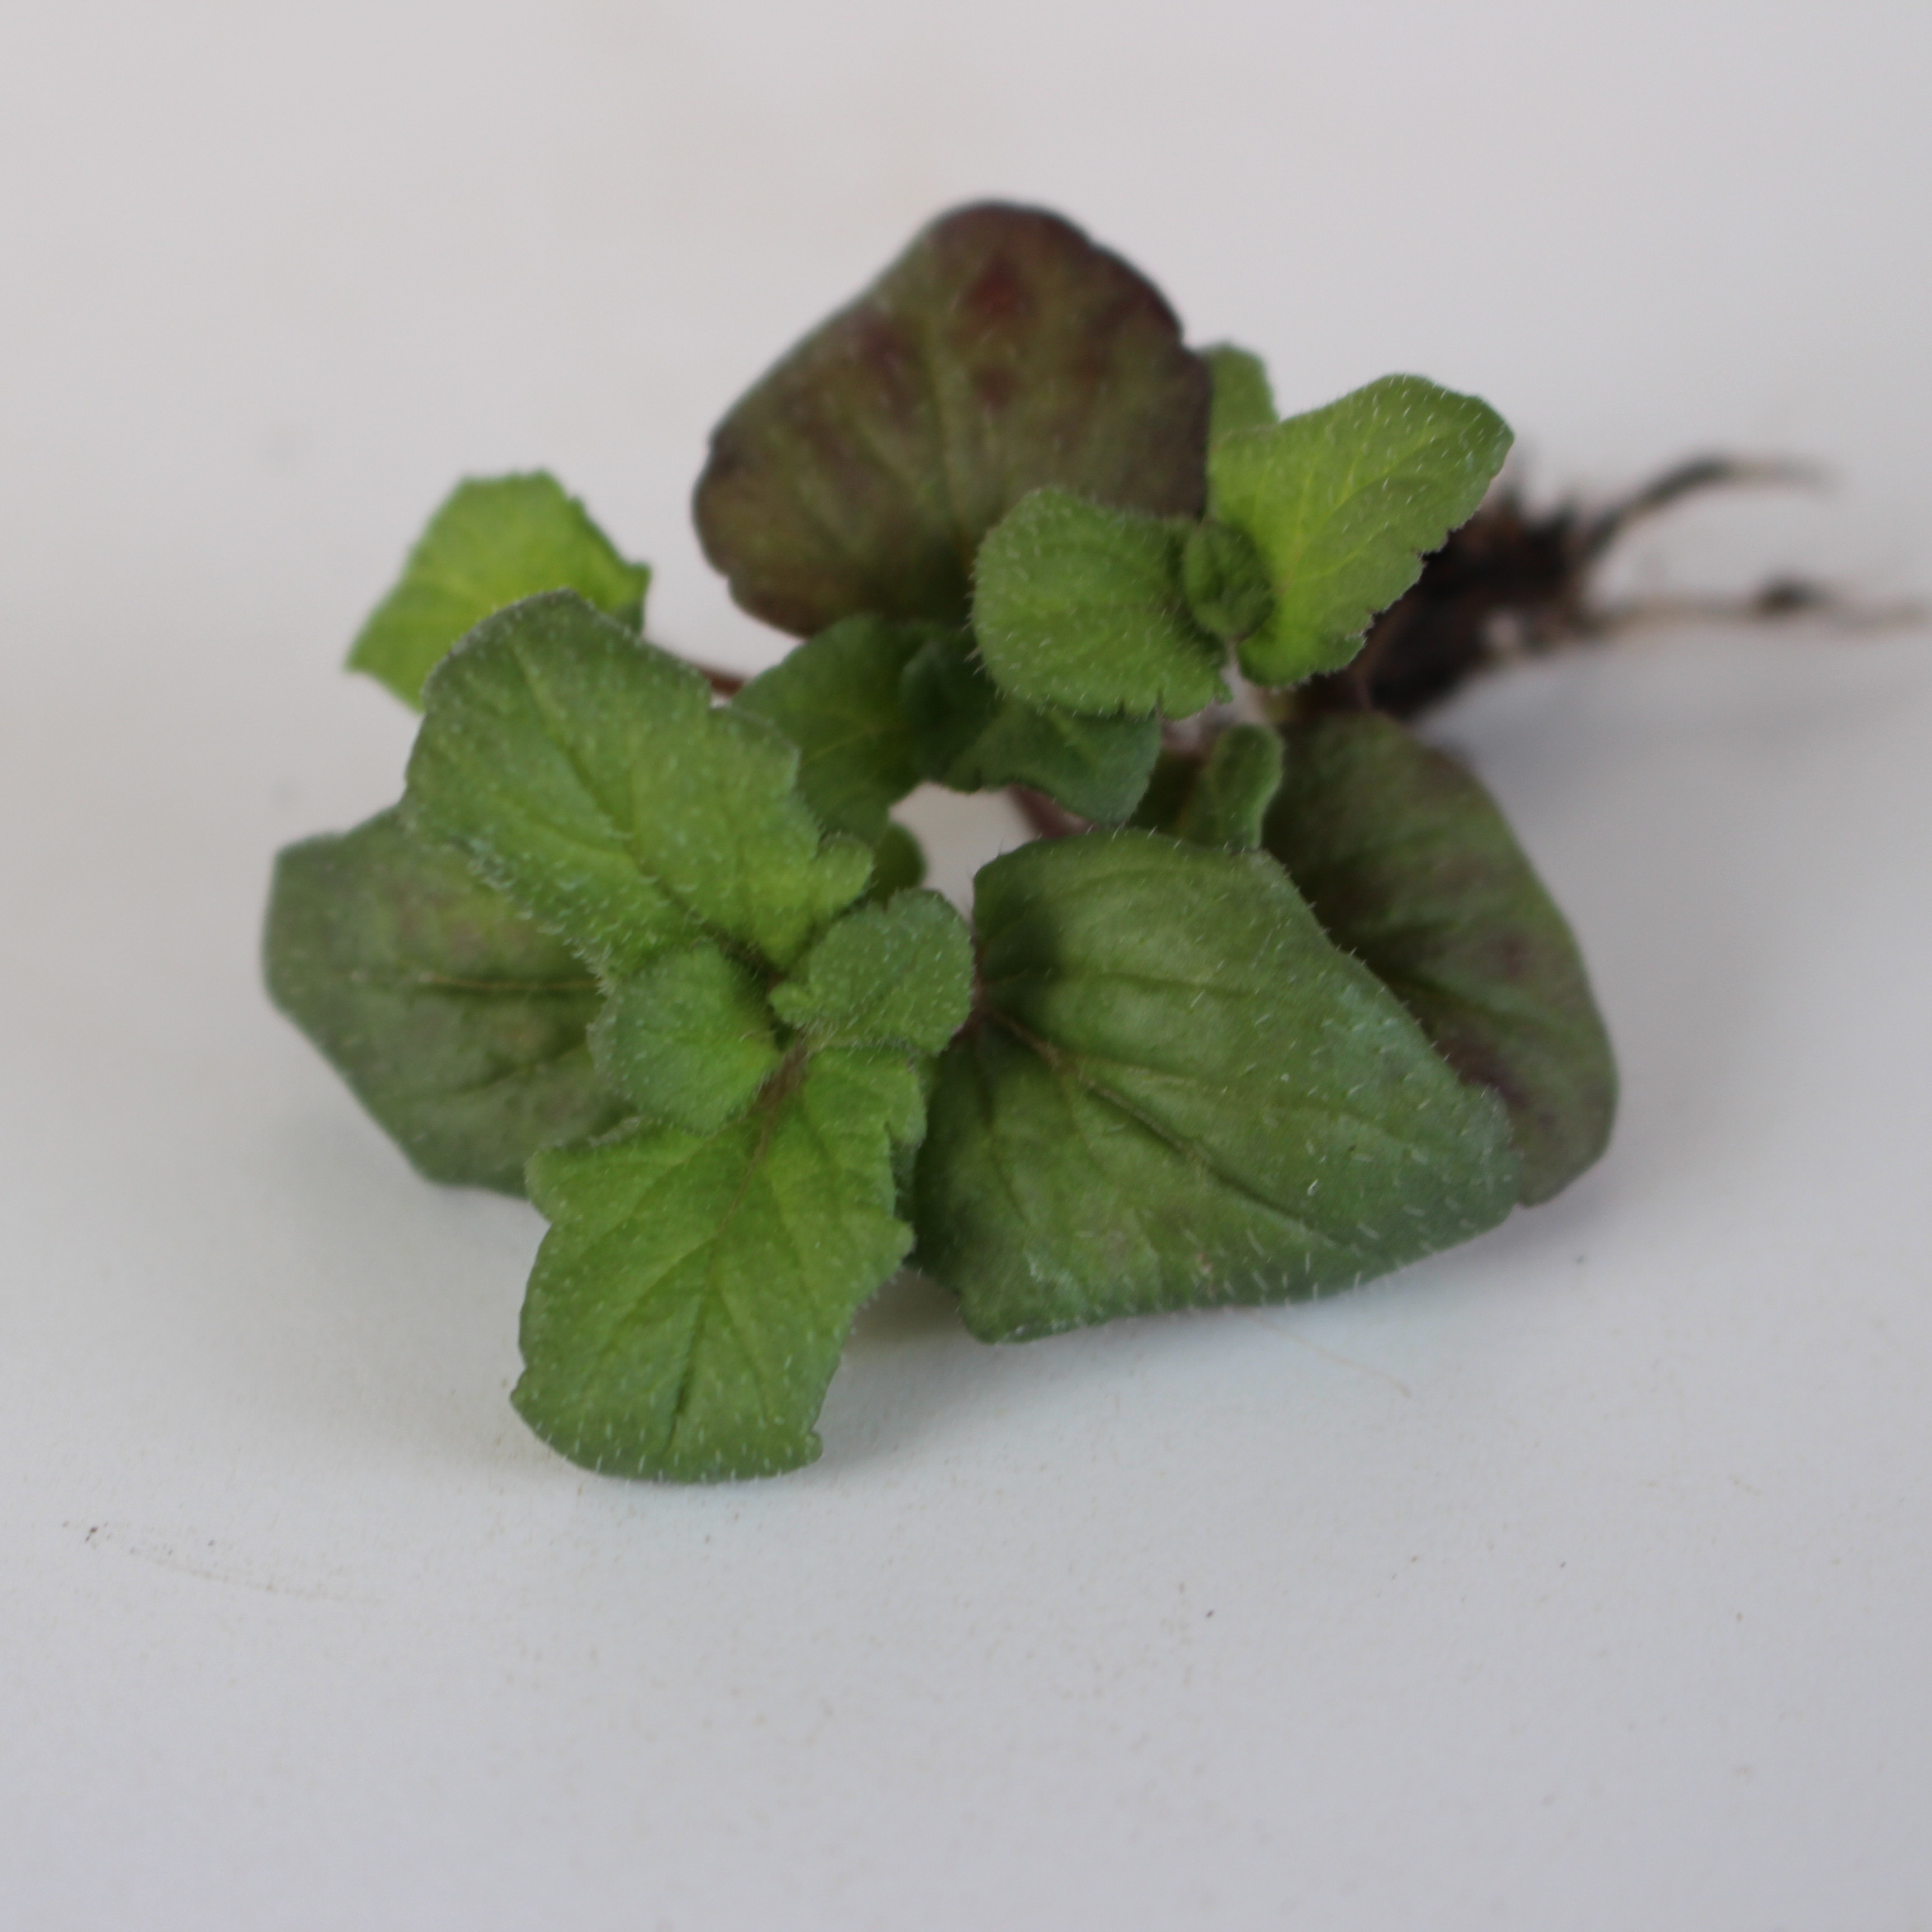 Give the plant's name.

Veronica persica
